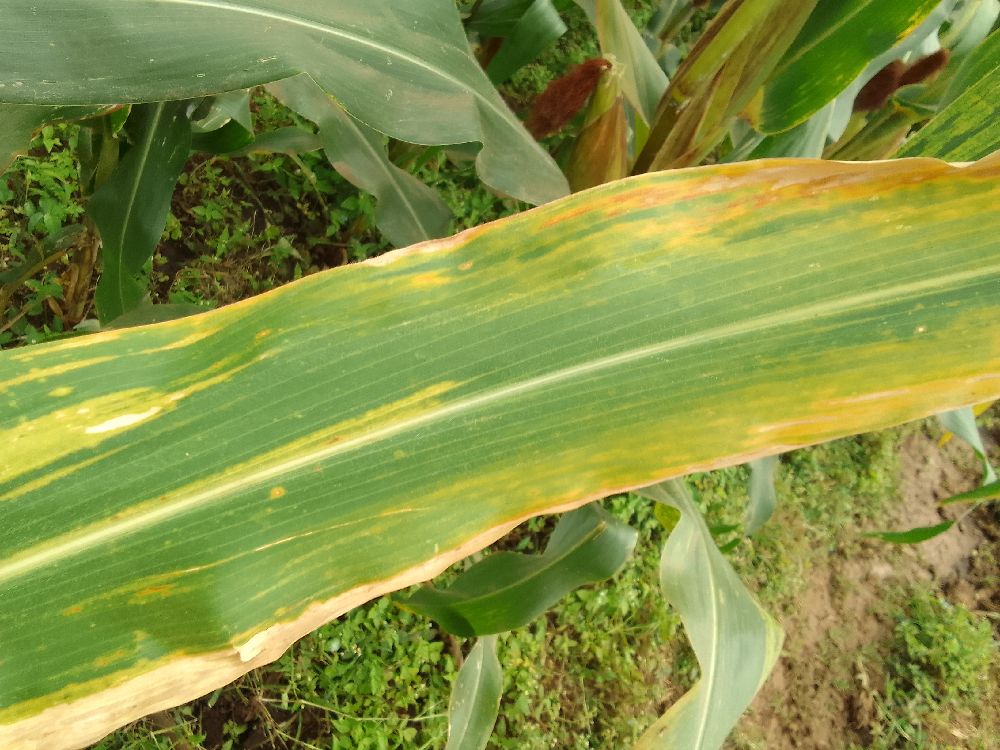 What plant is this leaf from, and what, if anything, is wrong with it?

maize, maize lethal necrosis
